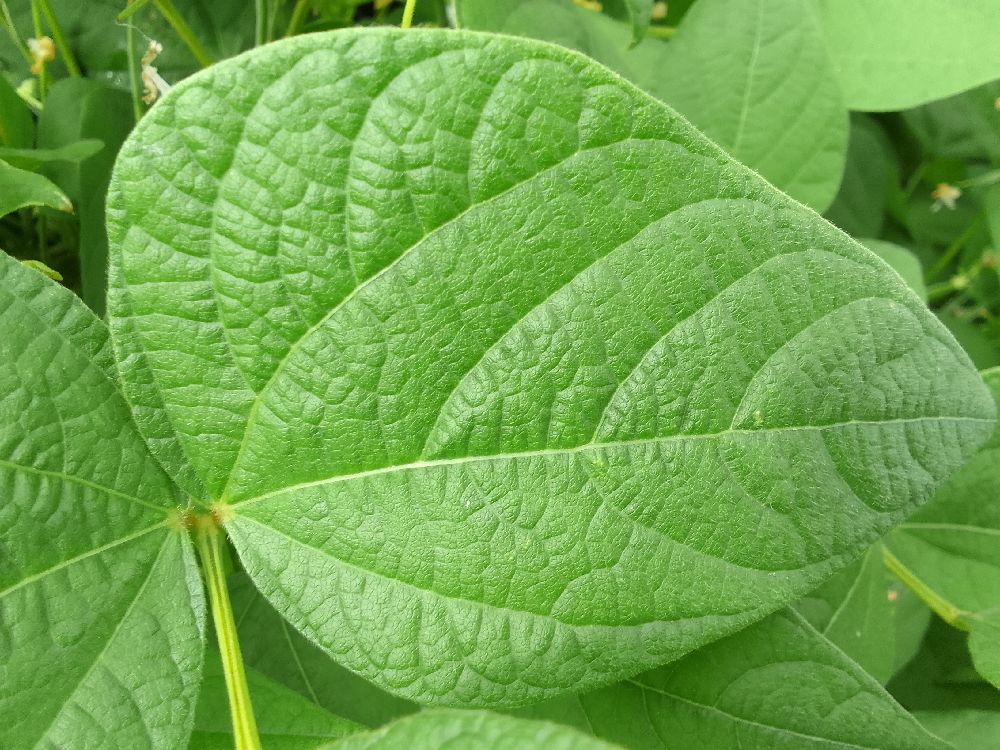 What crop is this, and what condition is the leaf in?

common bean, healthy
